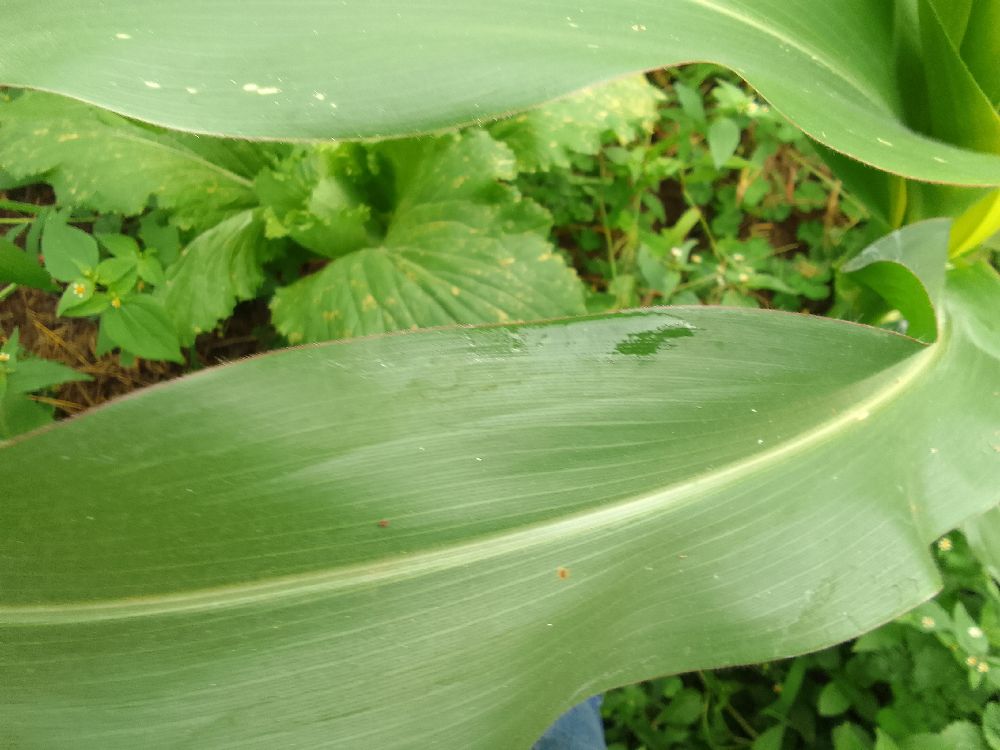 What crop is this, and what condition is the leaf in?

maize, healthy
